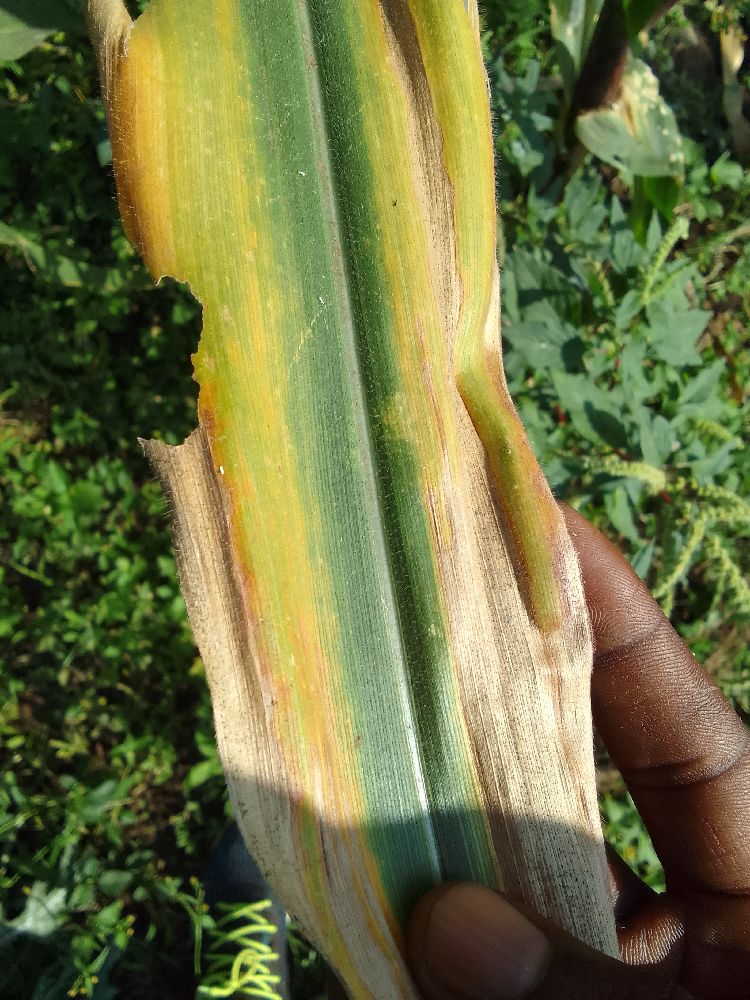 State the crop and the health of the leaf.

maize, maize lethal necrosis
